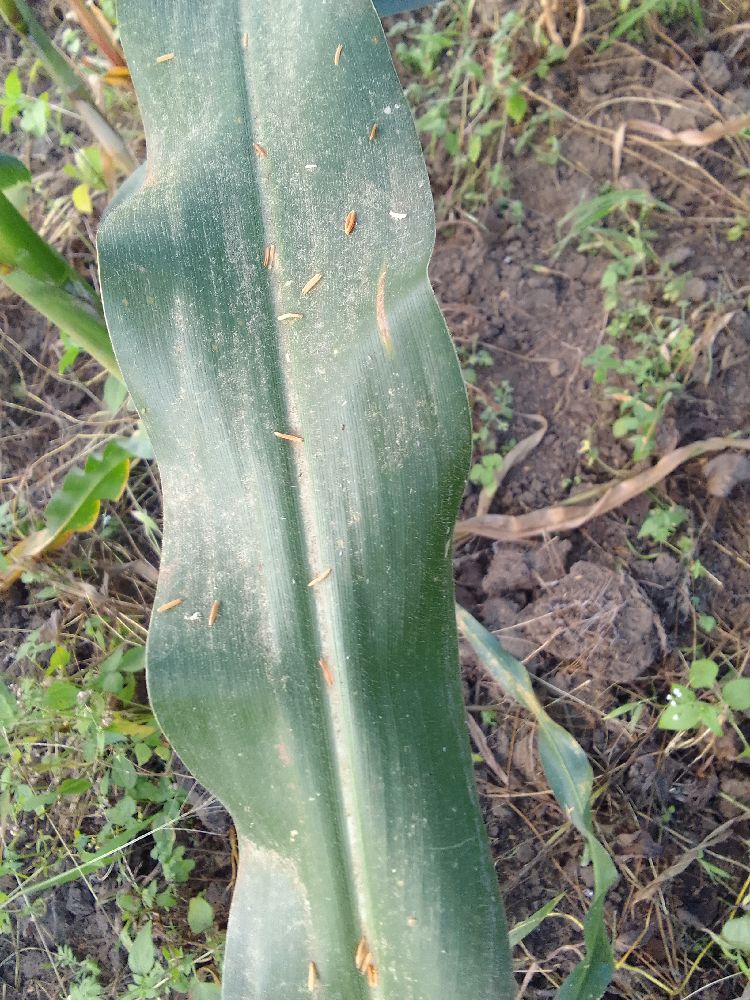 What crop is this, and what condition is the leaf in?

maize, healthy
